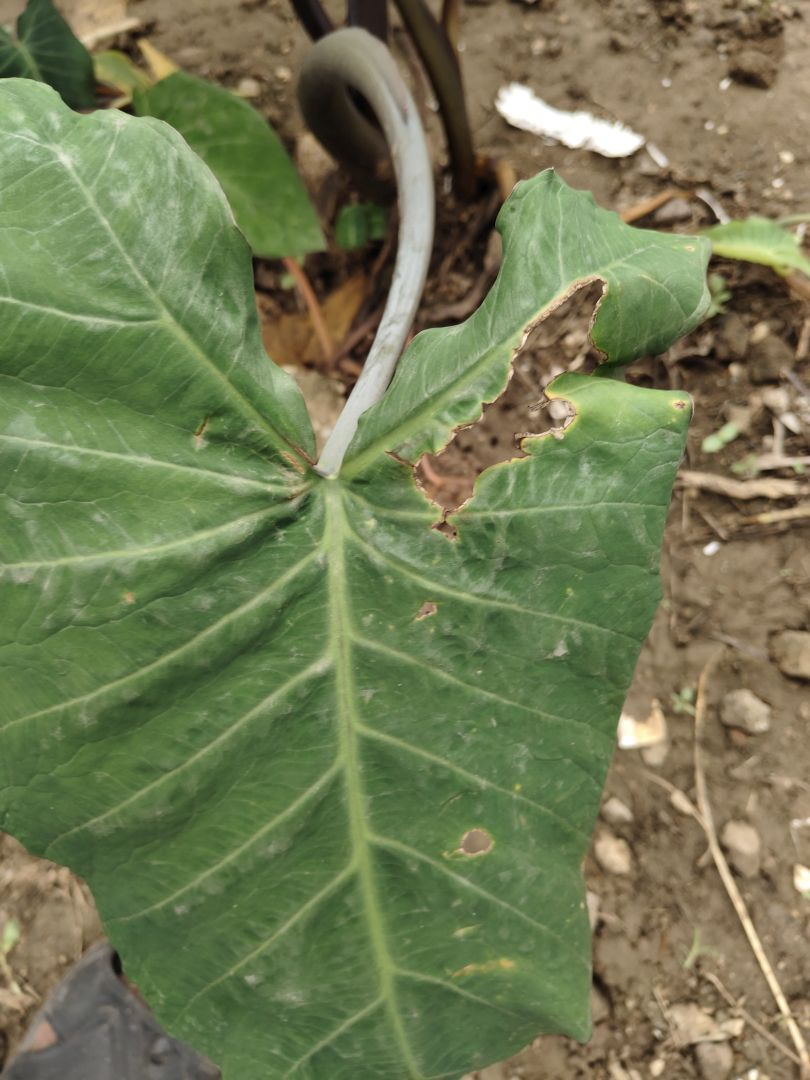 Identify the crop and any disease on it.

taro, leaf blight
